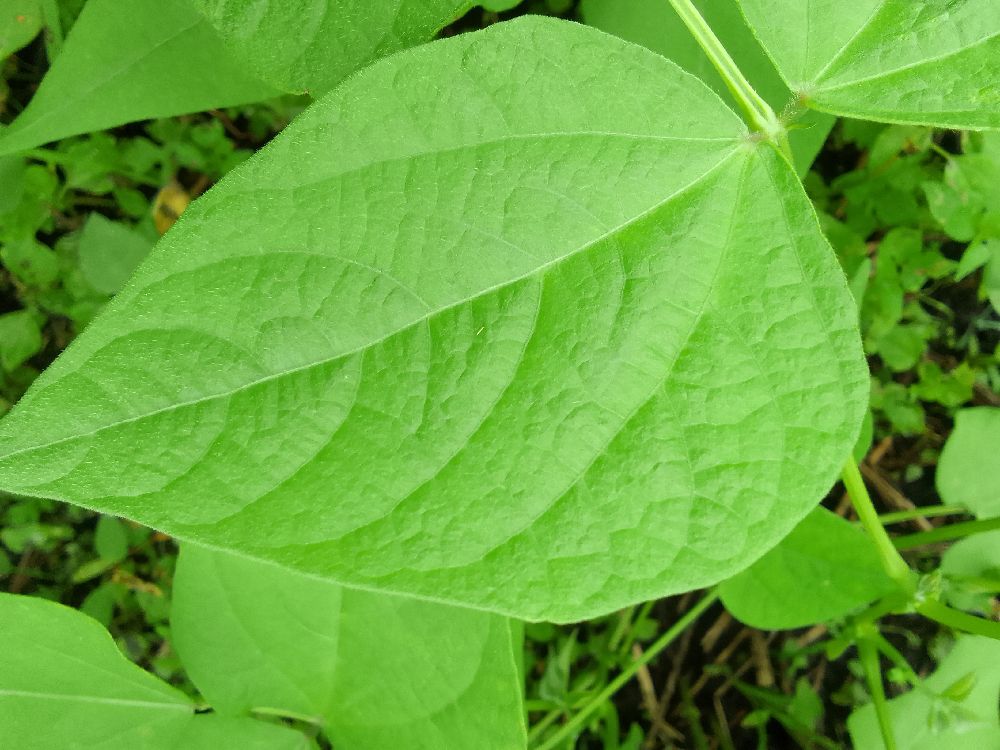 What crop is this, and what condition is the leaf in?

common bean, healthy
